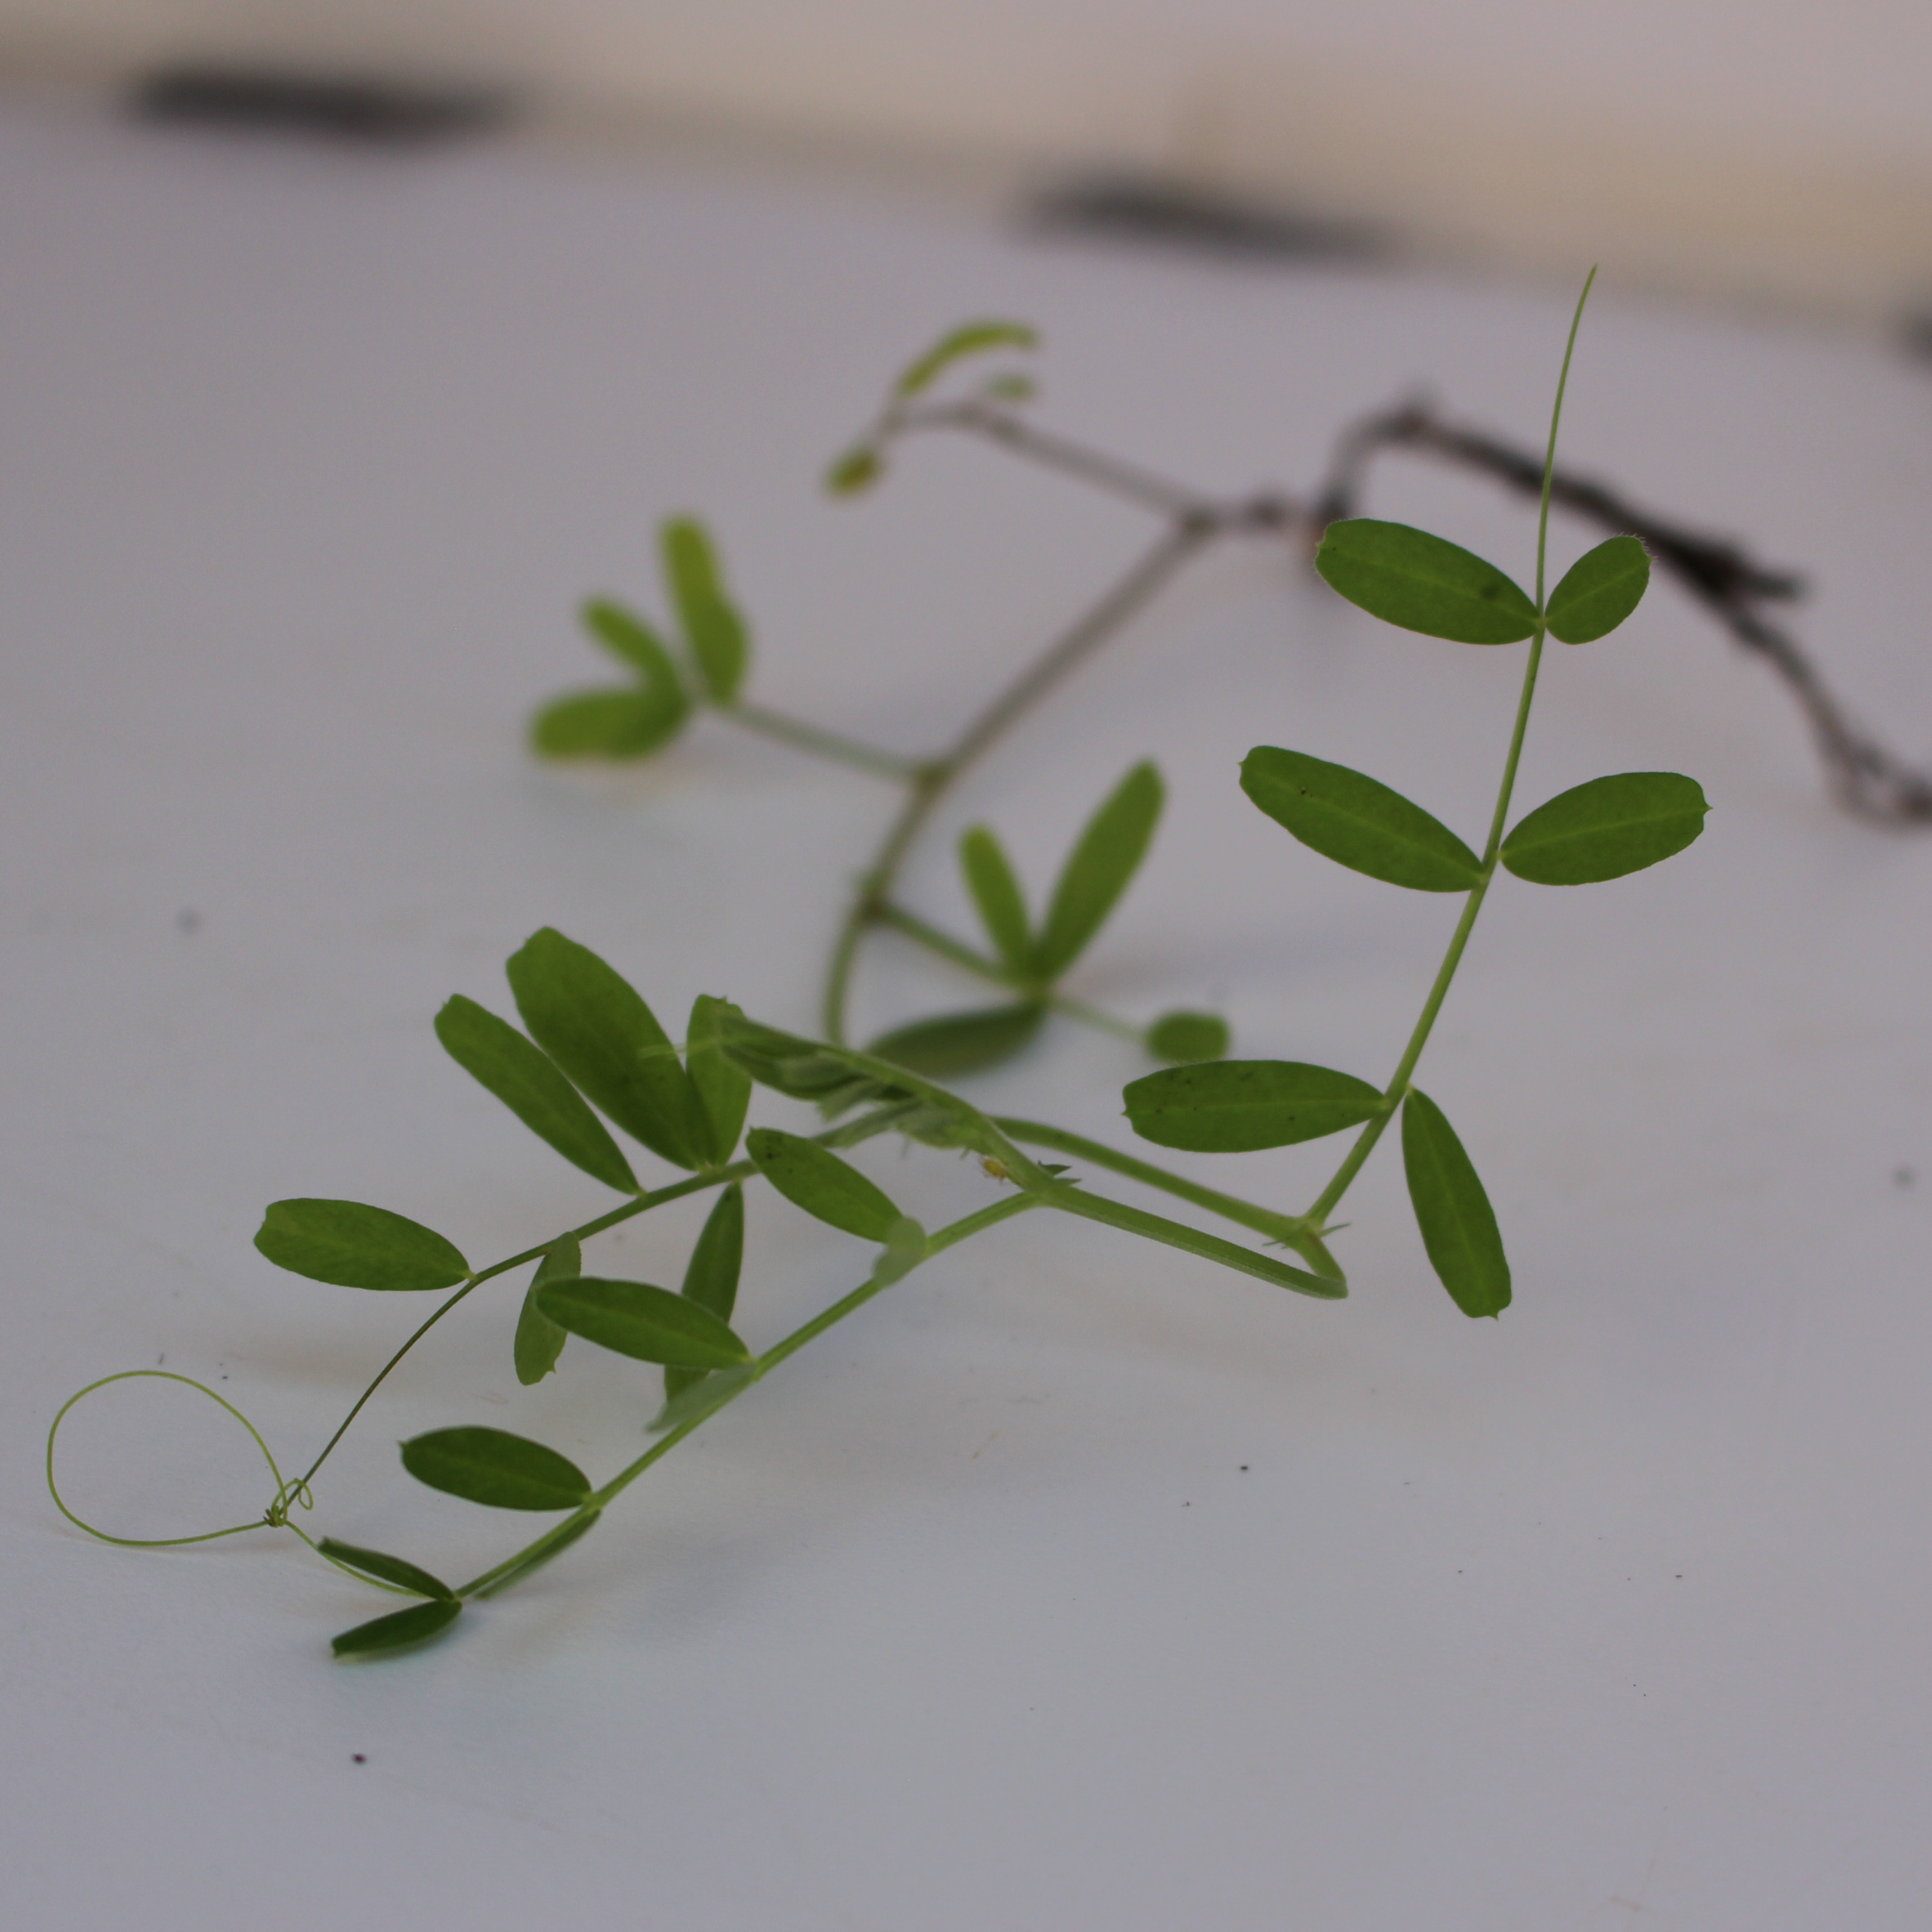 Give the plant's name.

Vicia sativa
